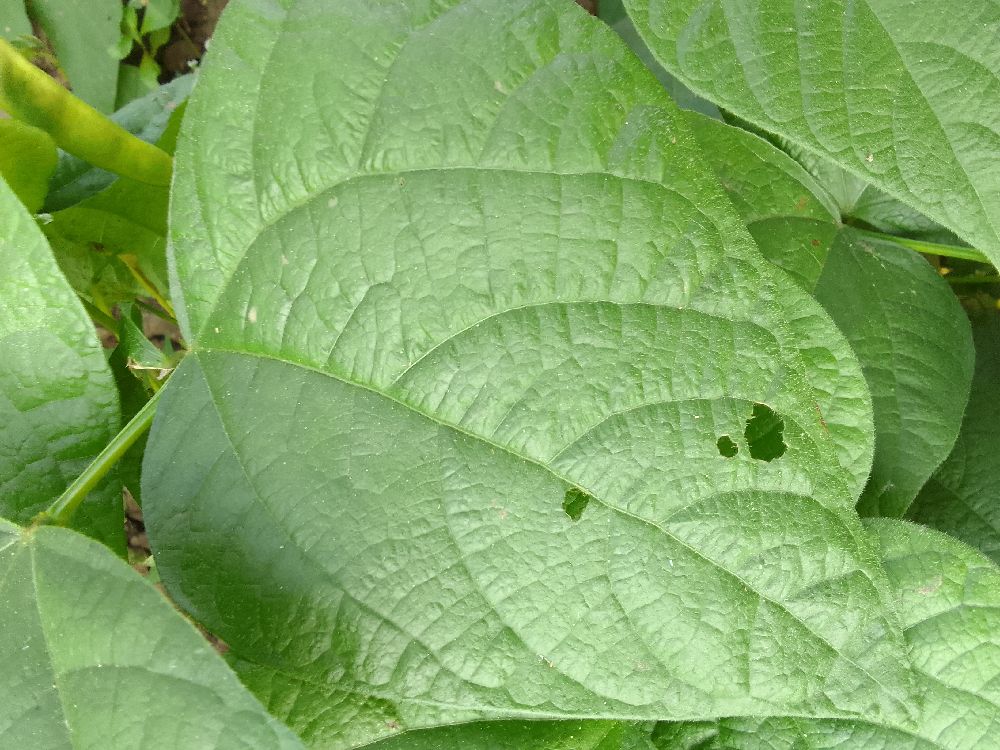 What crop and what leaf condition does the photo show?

common bean, healthy
